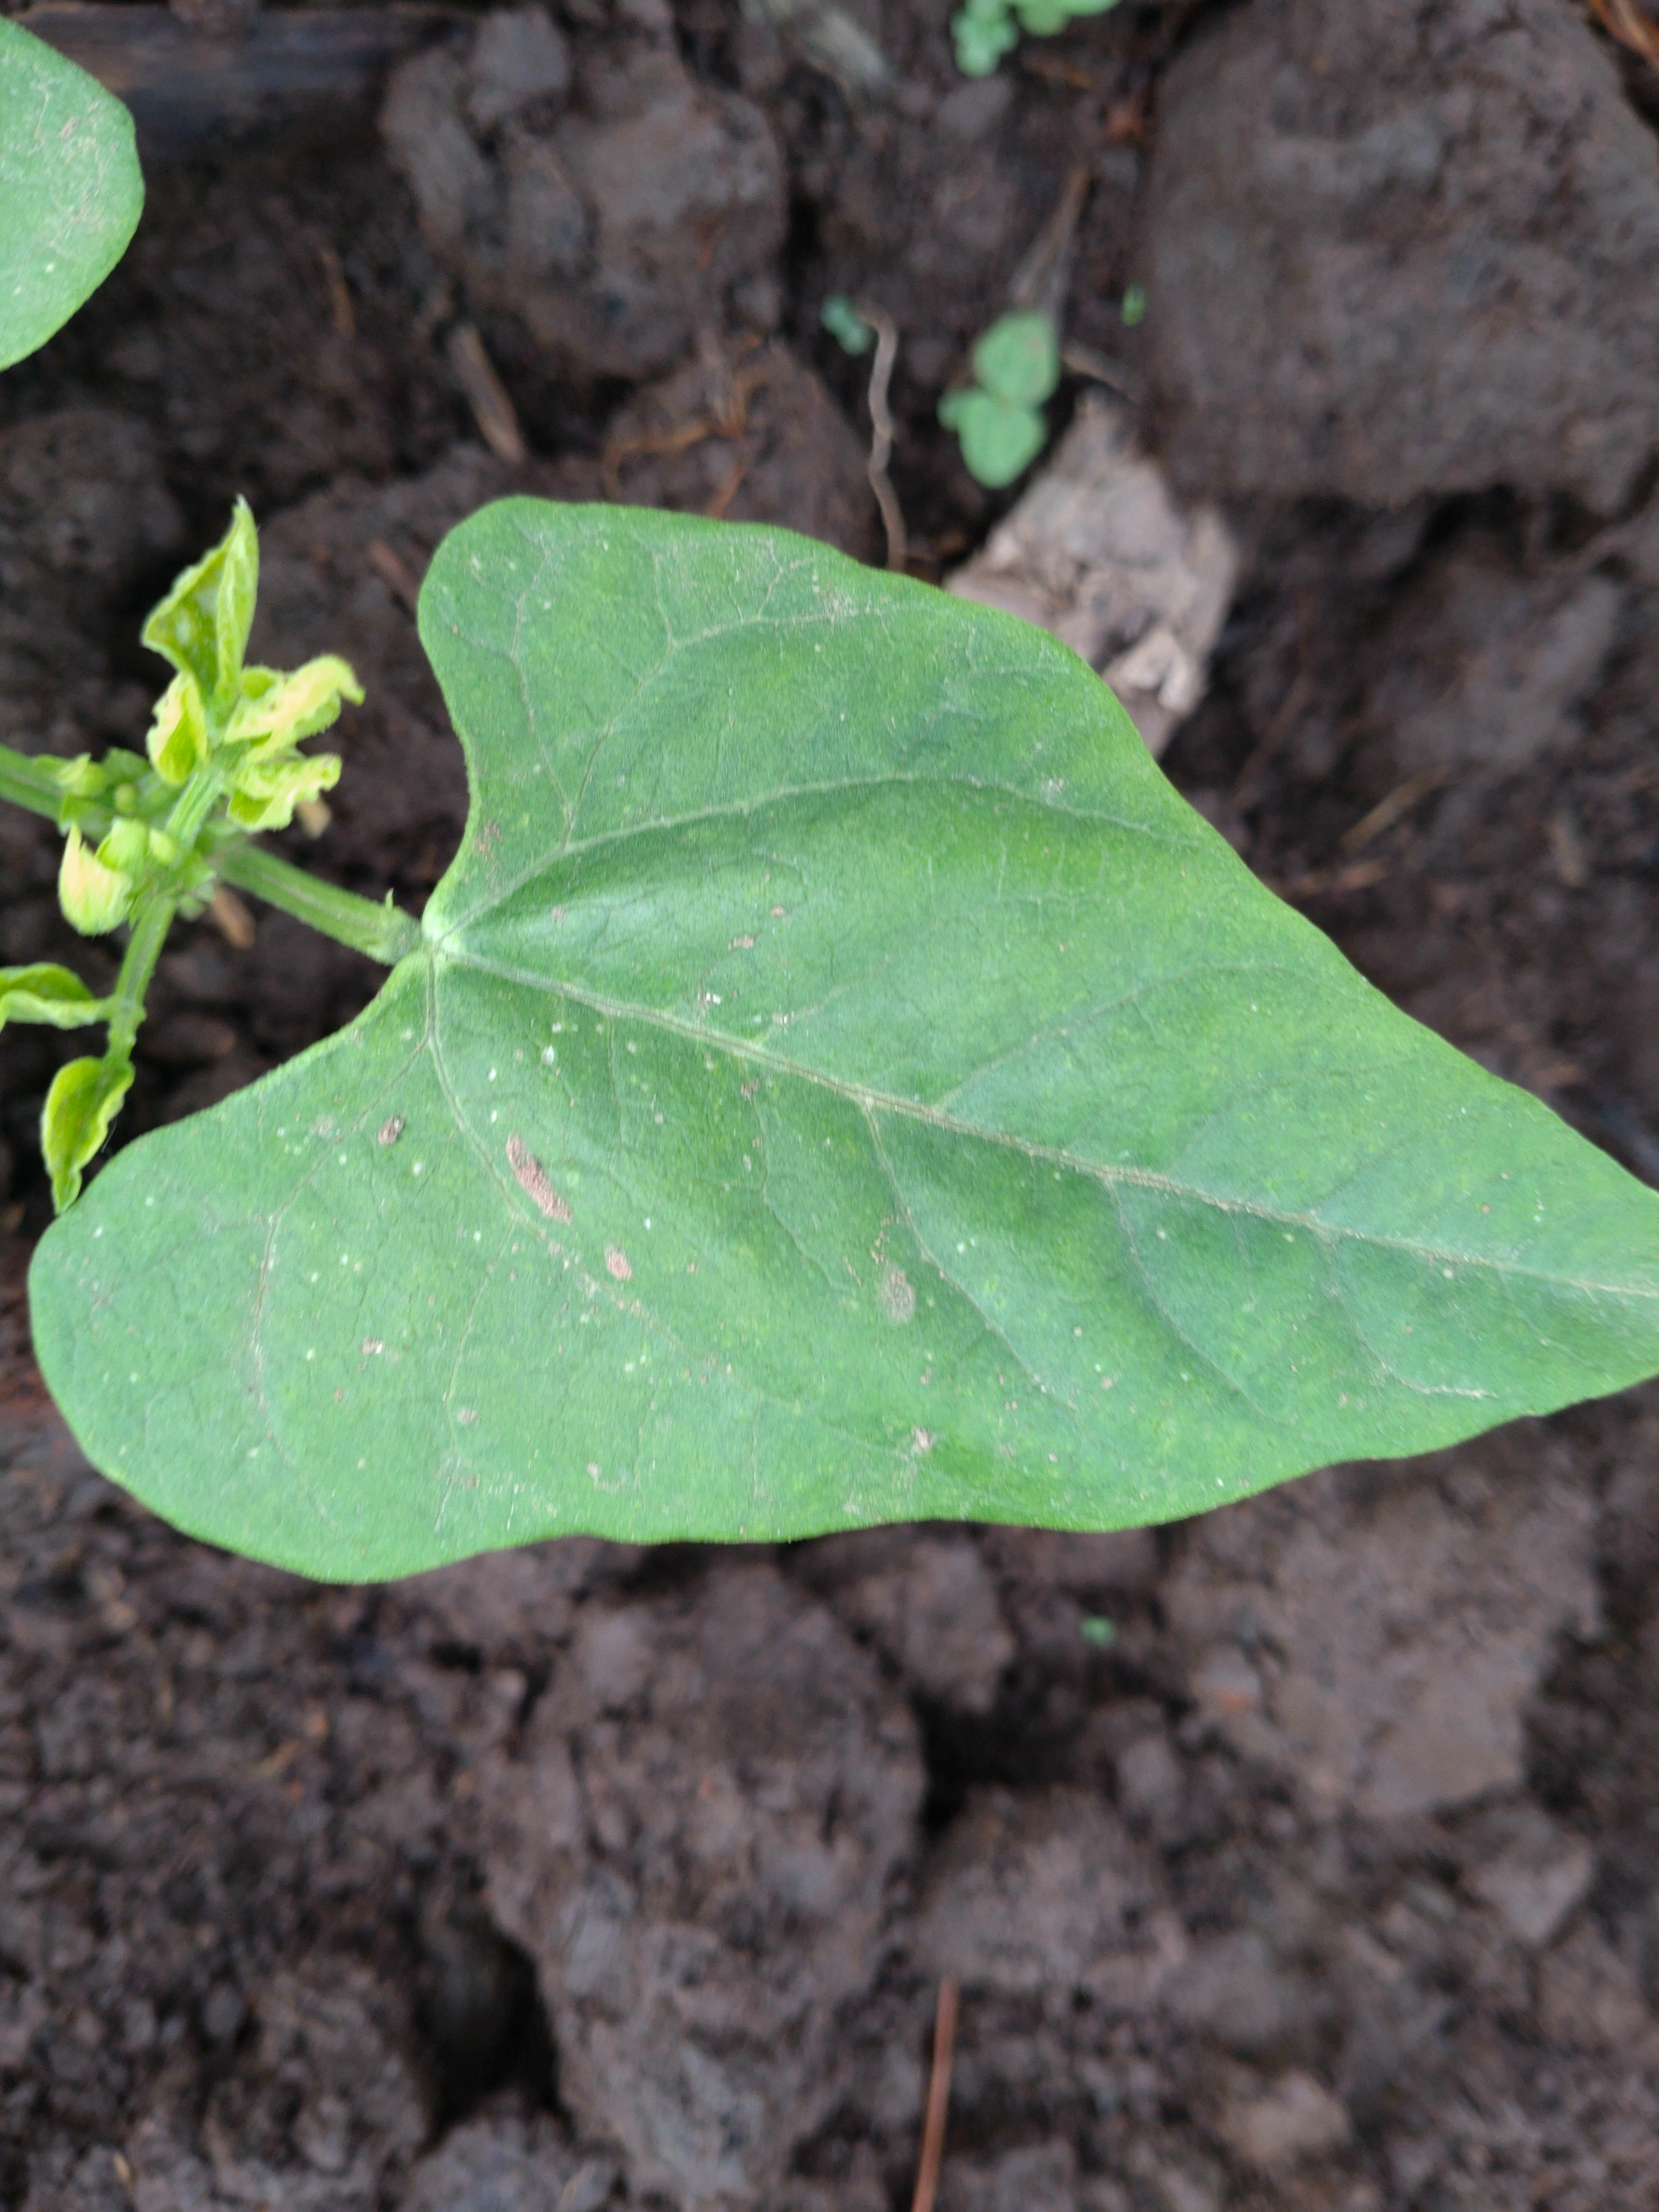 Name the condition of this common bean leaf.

healthy
